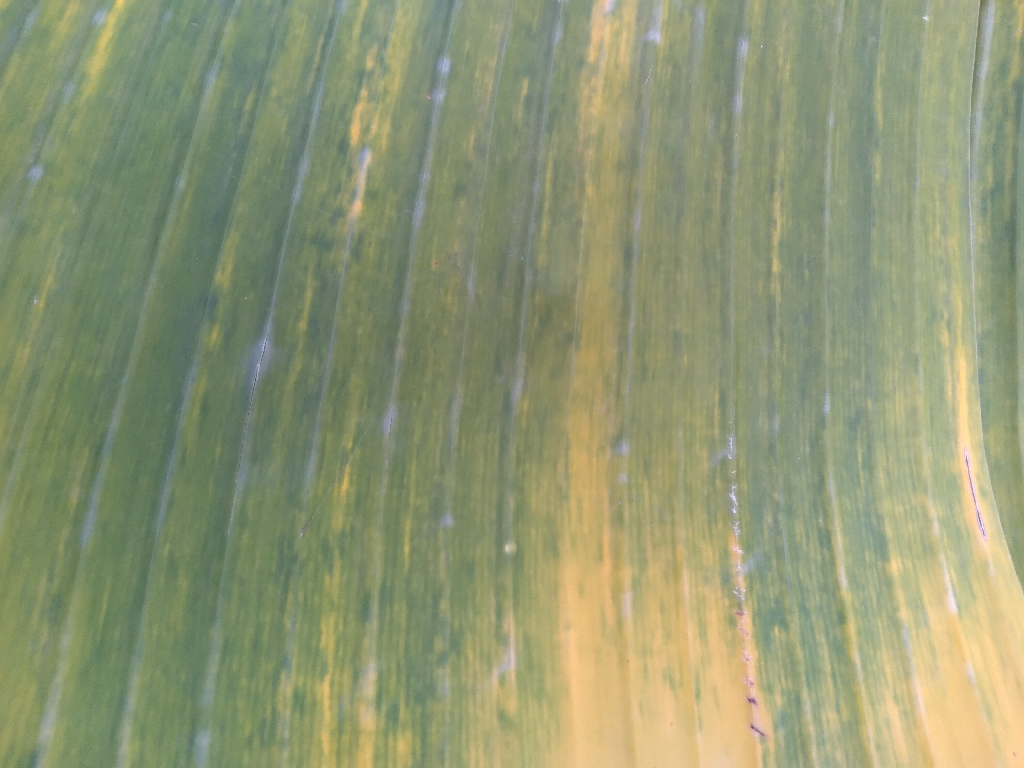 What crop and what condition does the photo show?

banana, fusarium wilt race 1
